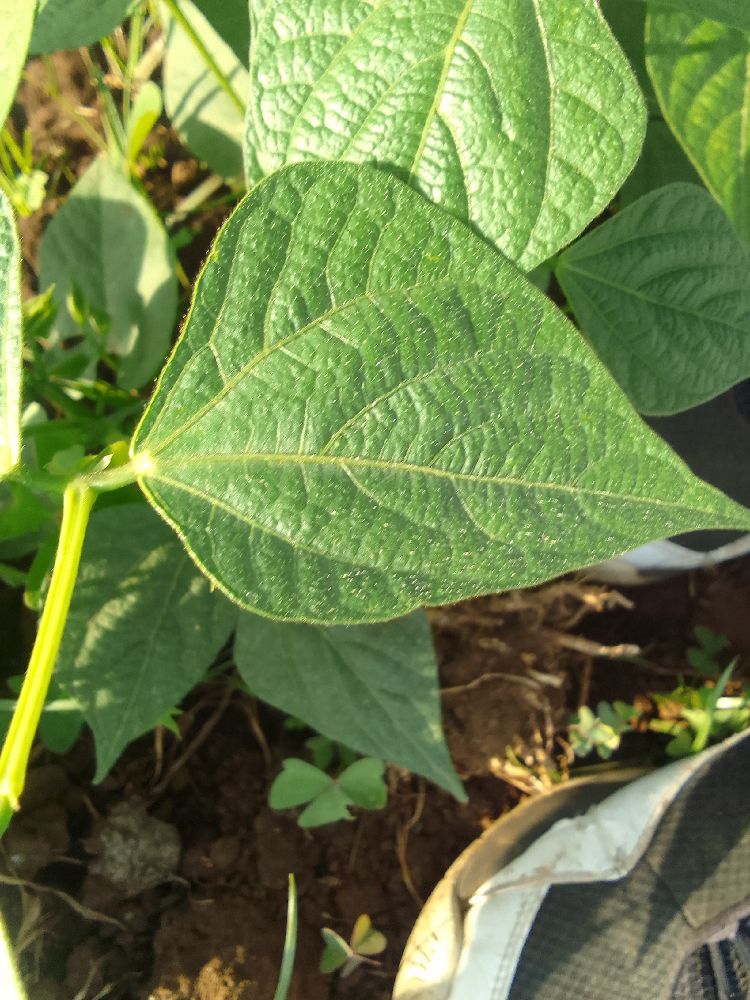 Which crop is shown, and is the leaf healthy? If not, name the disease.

common bean, healthy
